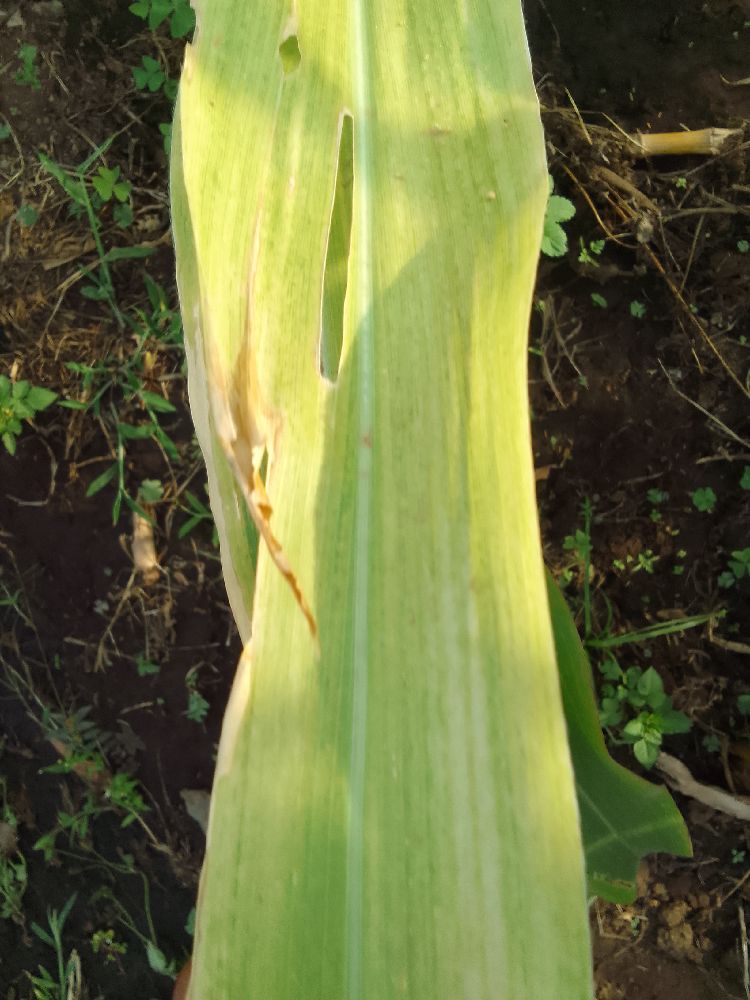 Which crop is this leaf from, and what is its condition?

maize, maize lethal necrosis
